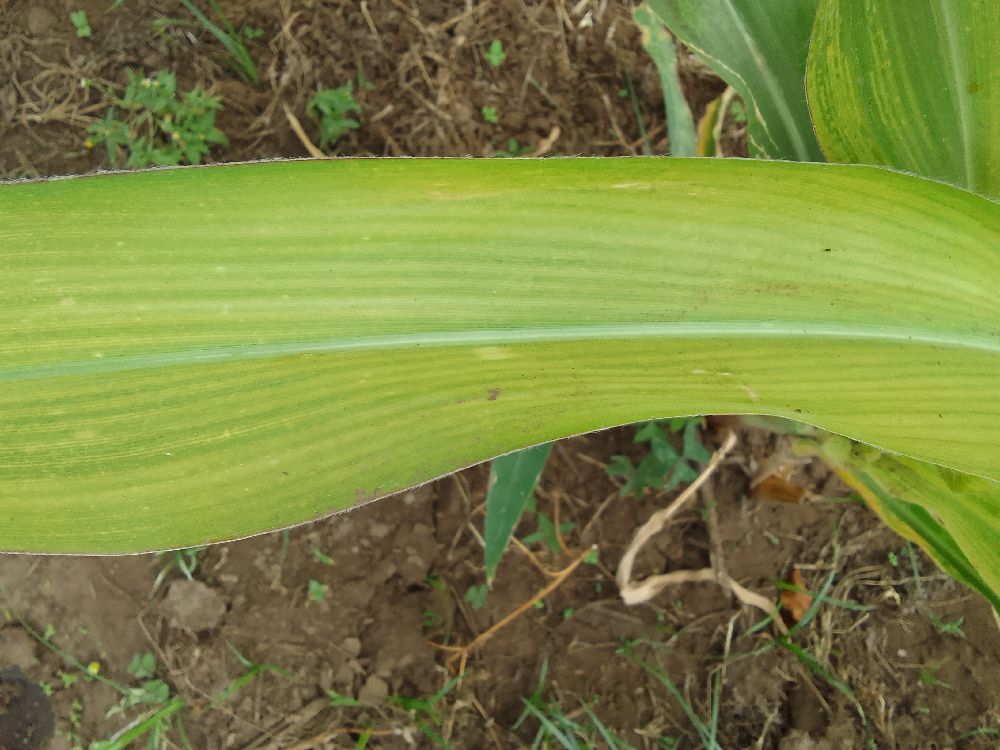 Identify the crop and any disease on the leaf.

maize, maize lethal necrosis
